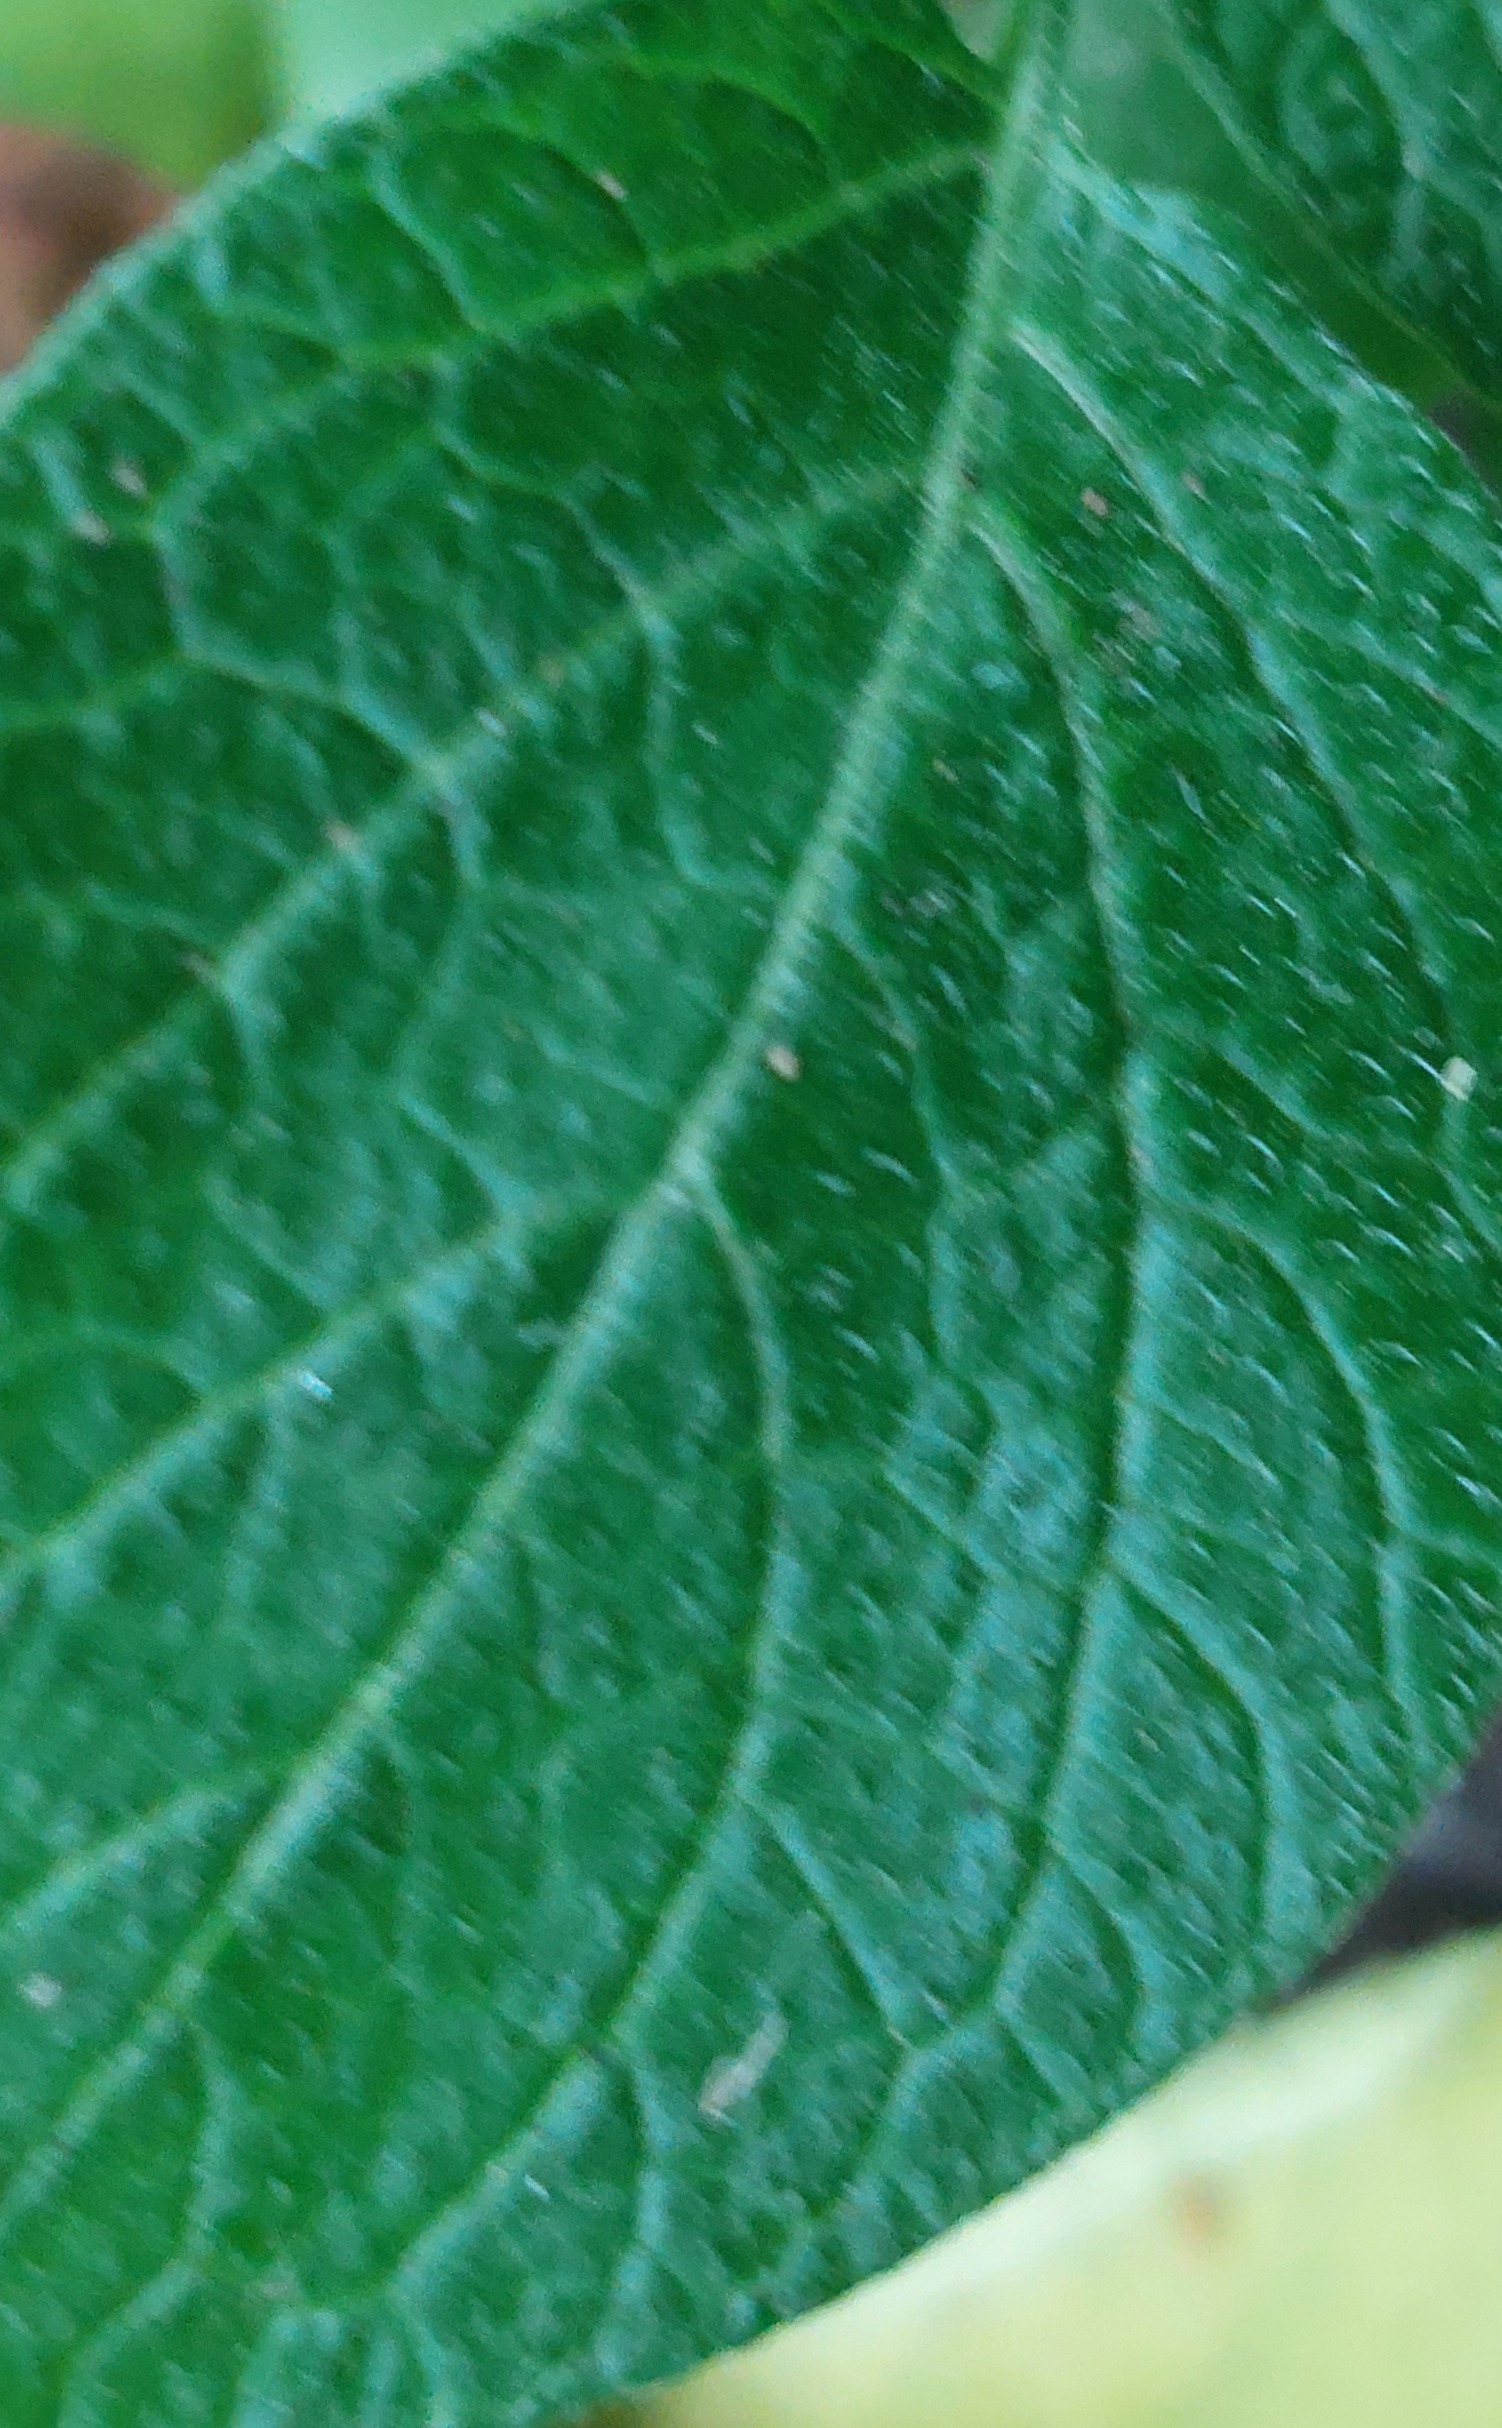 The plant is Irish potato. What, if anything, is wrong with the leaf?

healthy
